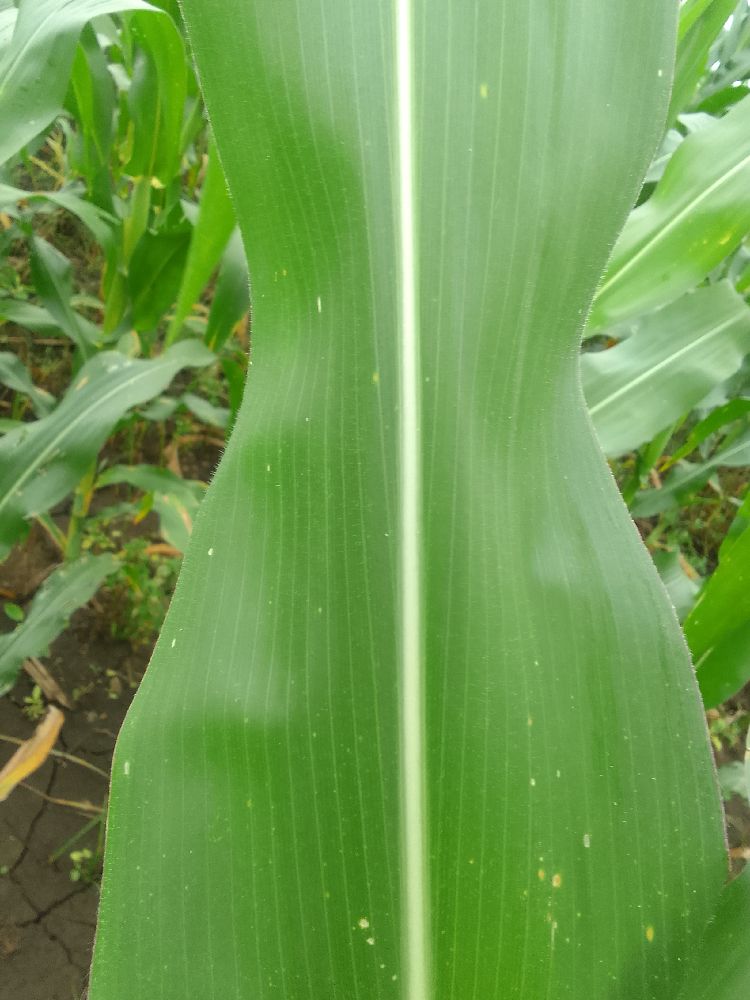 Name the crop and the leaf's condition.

maize, healthy
